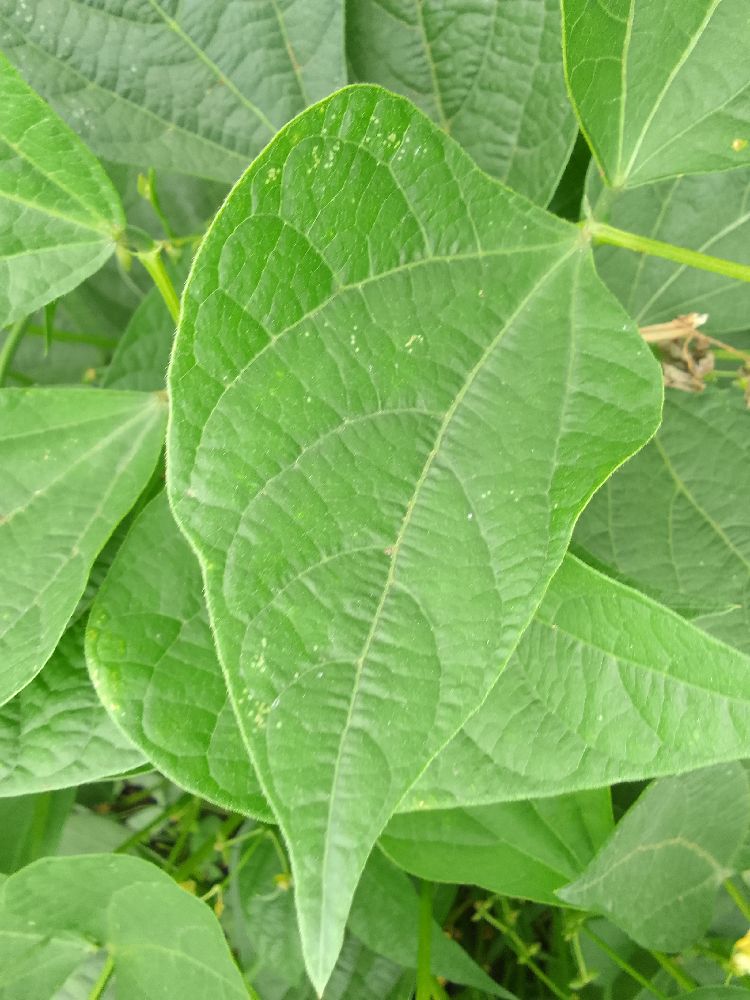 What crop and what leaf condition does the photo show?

common bean, healthy
